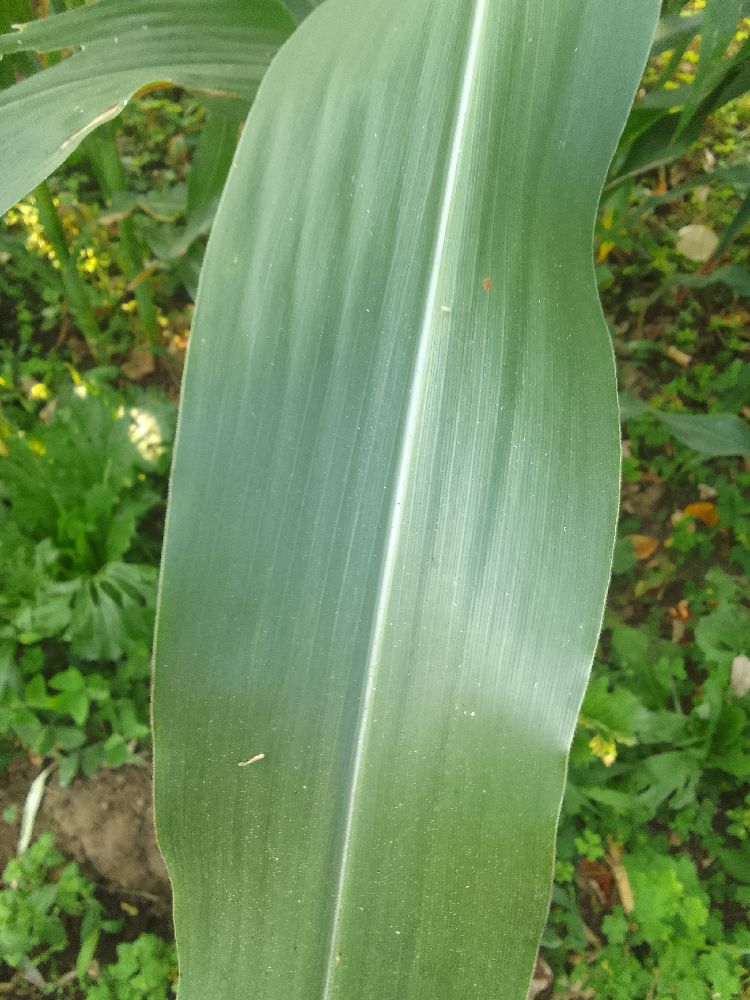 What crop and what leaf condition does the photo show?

maize, healthy
